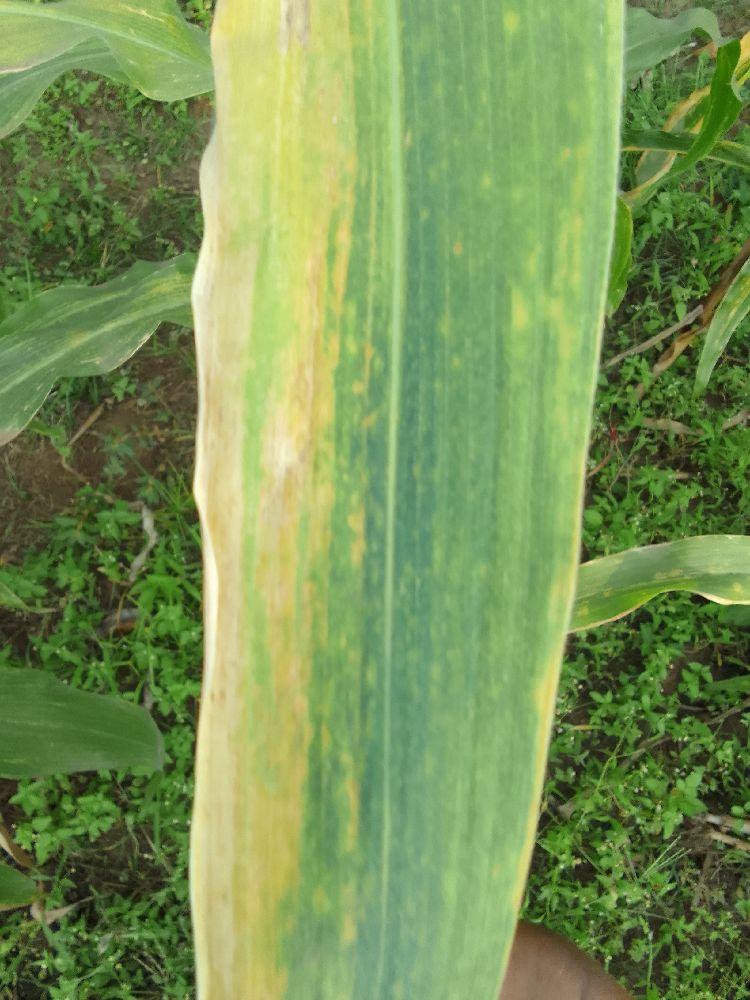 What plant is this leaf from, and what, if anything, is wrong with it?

maize, maize lethal necrosis
